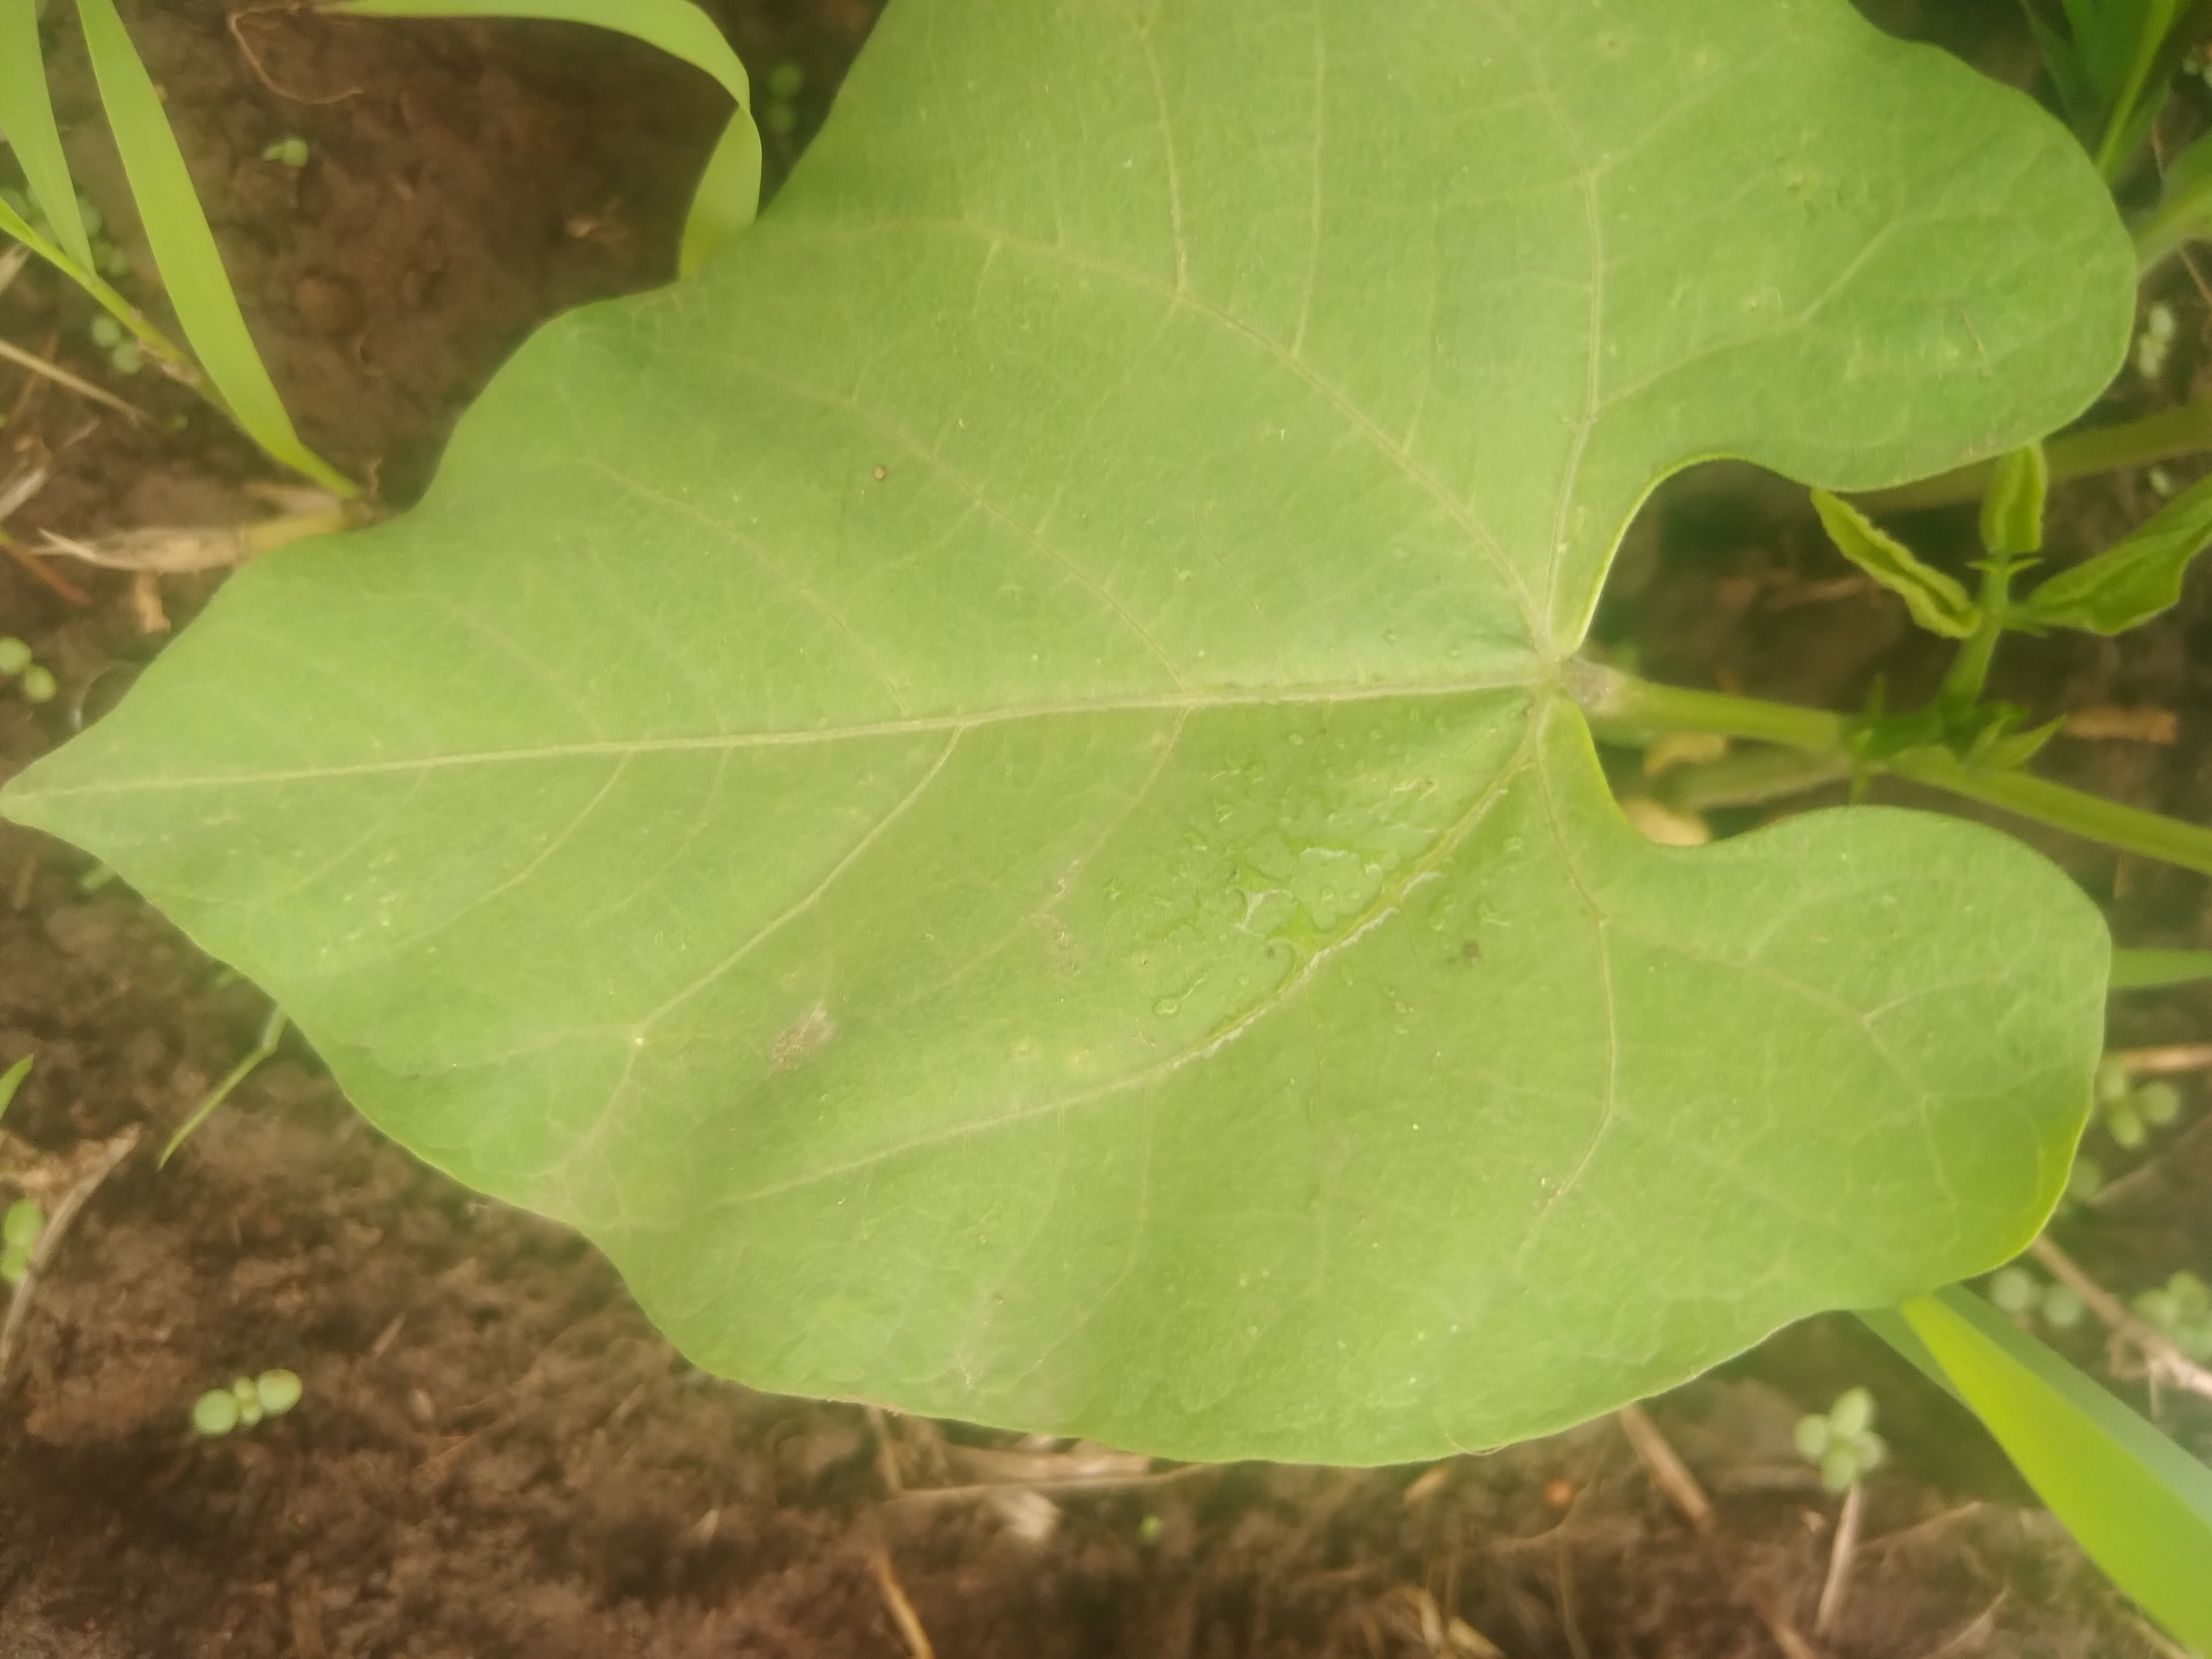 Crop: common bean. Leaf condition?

healthy
